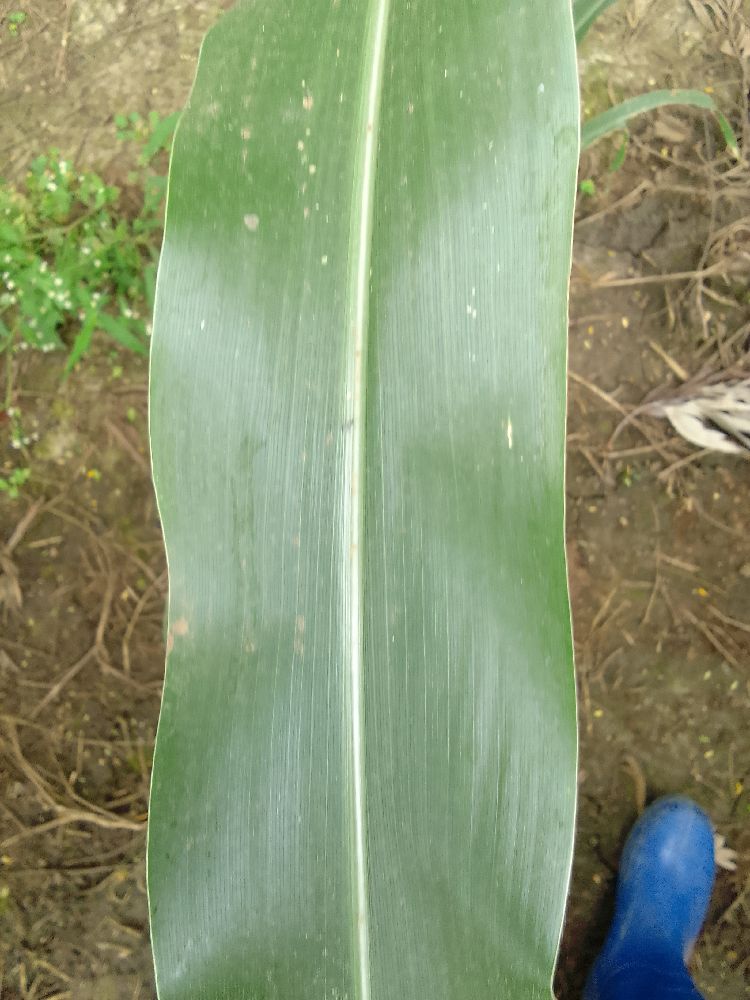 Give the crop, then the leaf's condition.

maize, healthy
